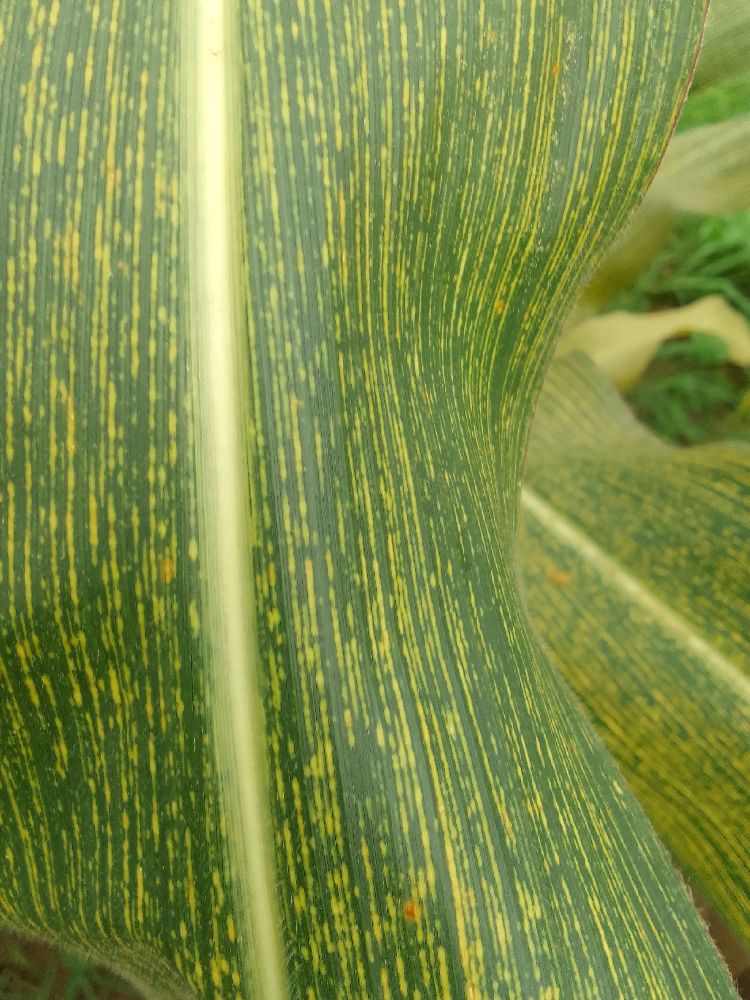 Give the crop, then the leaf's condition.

maize, maize streak virus
